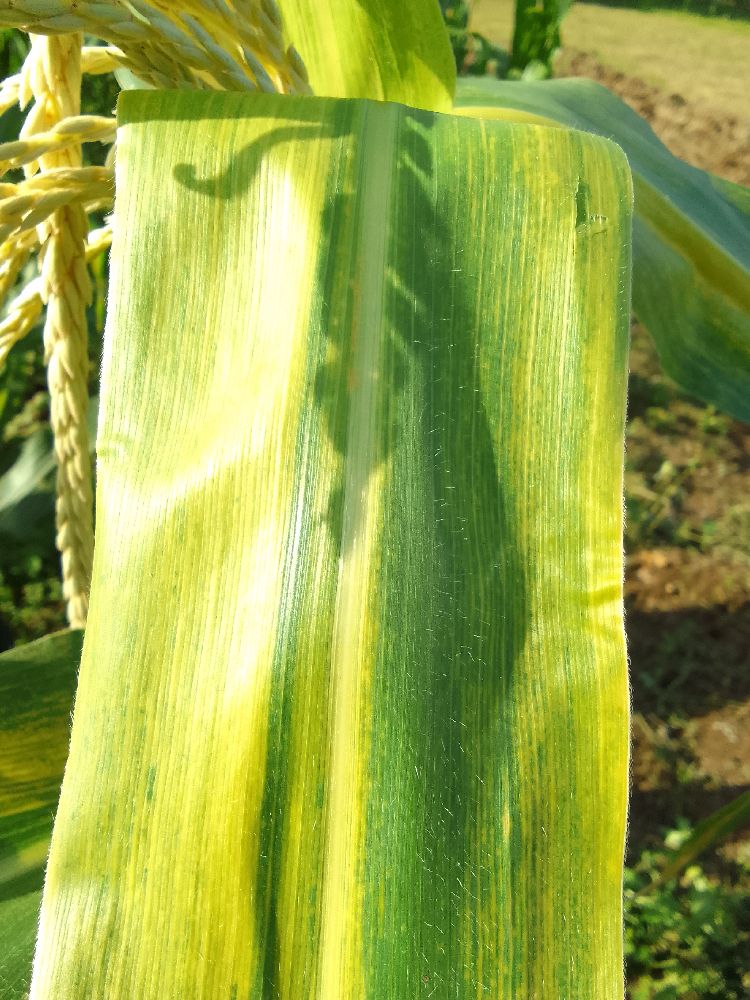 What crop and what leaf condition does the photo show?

maize, maize lethal necrosis
